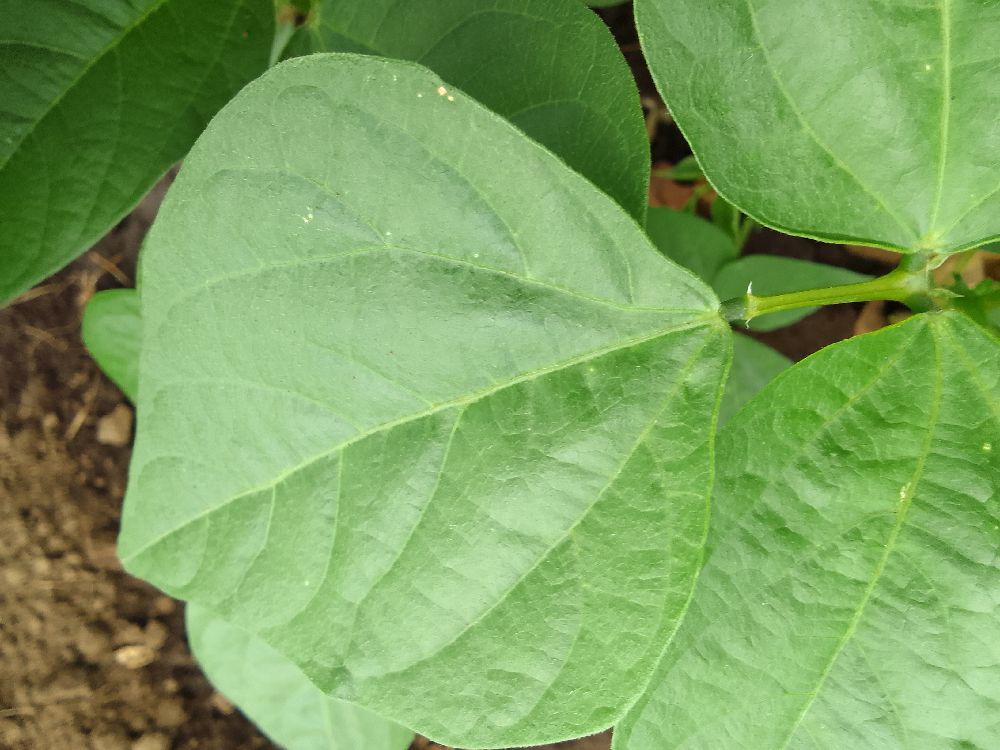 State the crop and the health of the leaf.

common bean, healthy
